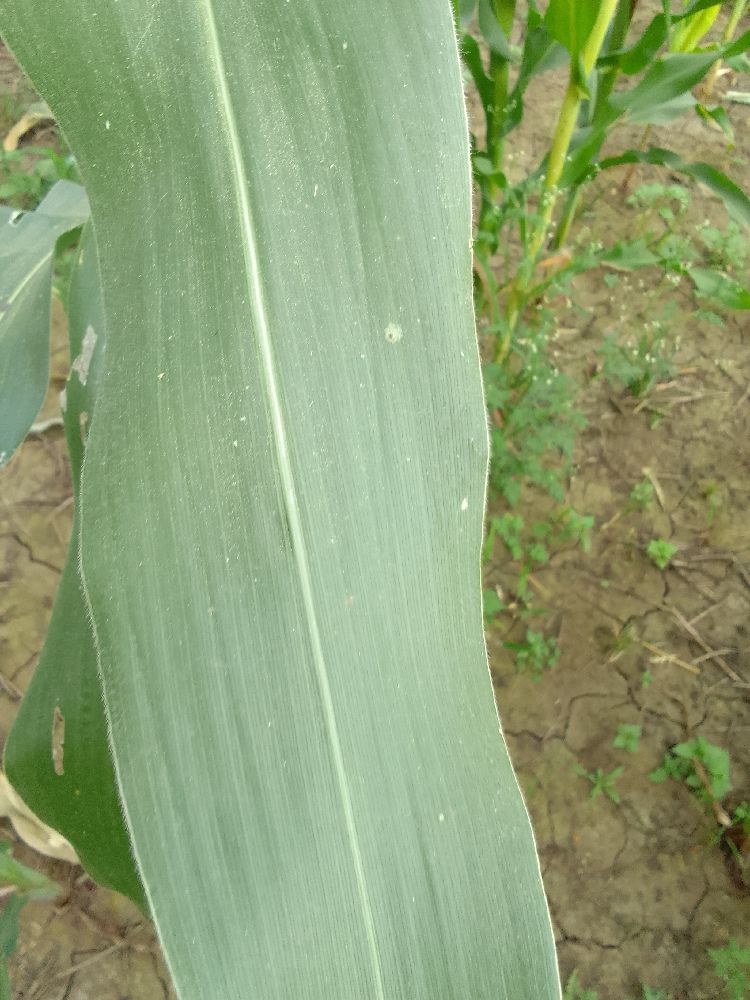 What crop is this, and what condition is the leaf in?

maize, healthy
